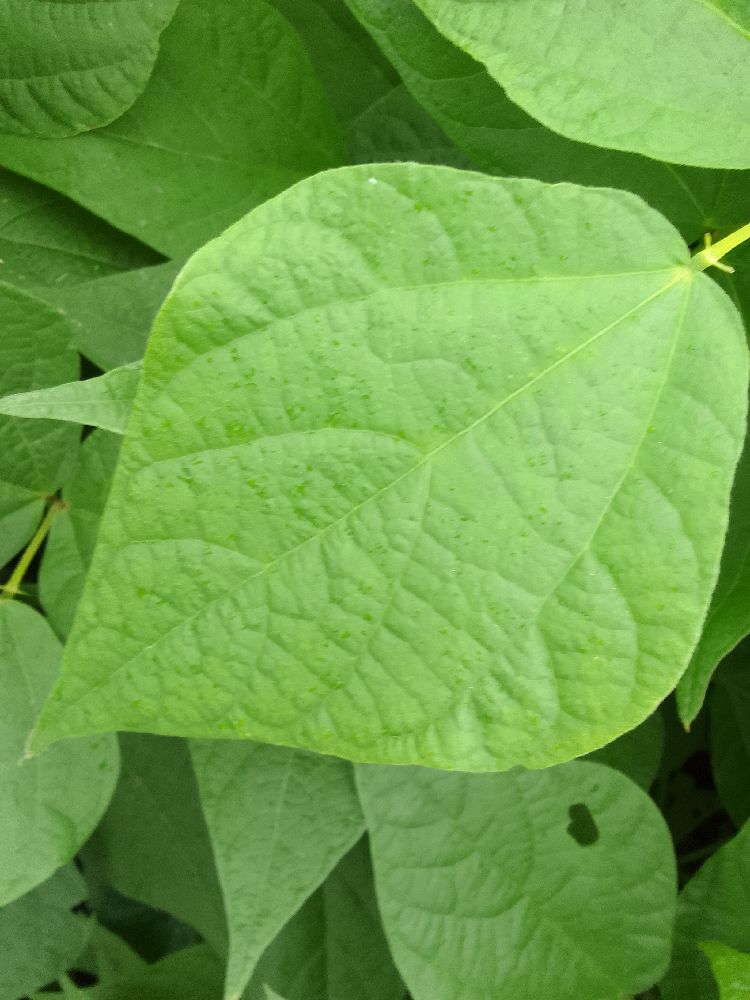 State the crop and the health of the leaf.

common bean, healthy
